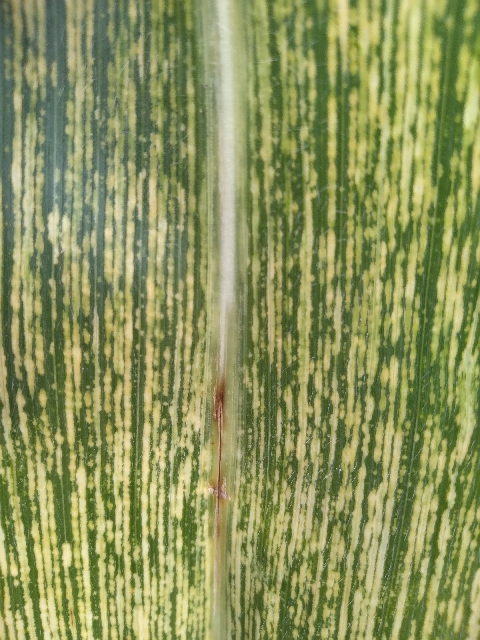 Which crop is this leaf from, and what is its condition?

maize, maize streak virus
